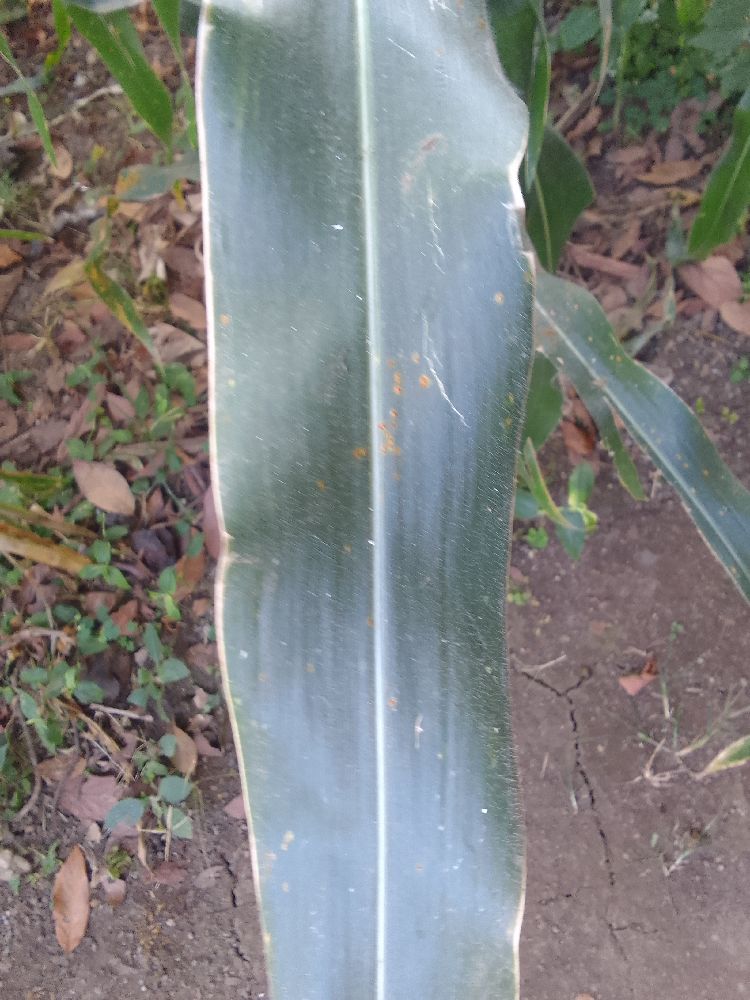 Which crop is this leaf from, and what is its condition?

maize, healthy
